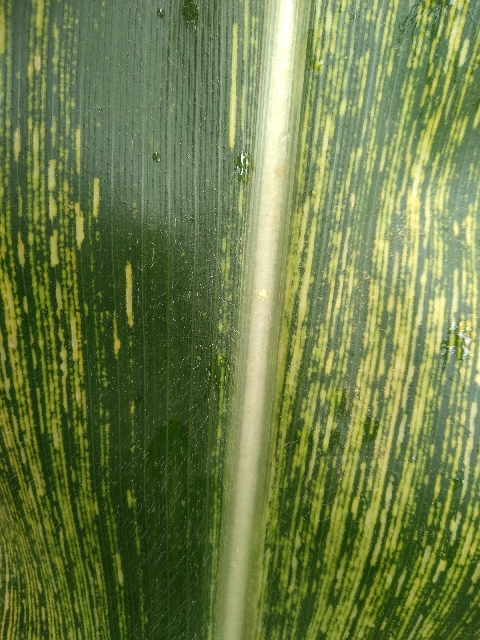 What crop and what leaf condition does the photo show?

maize, maize streak virus
